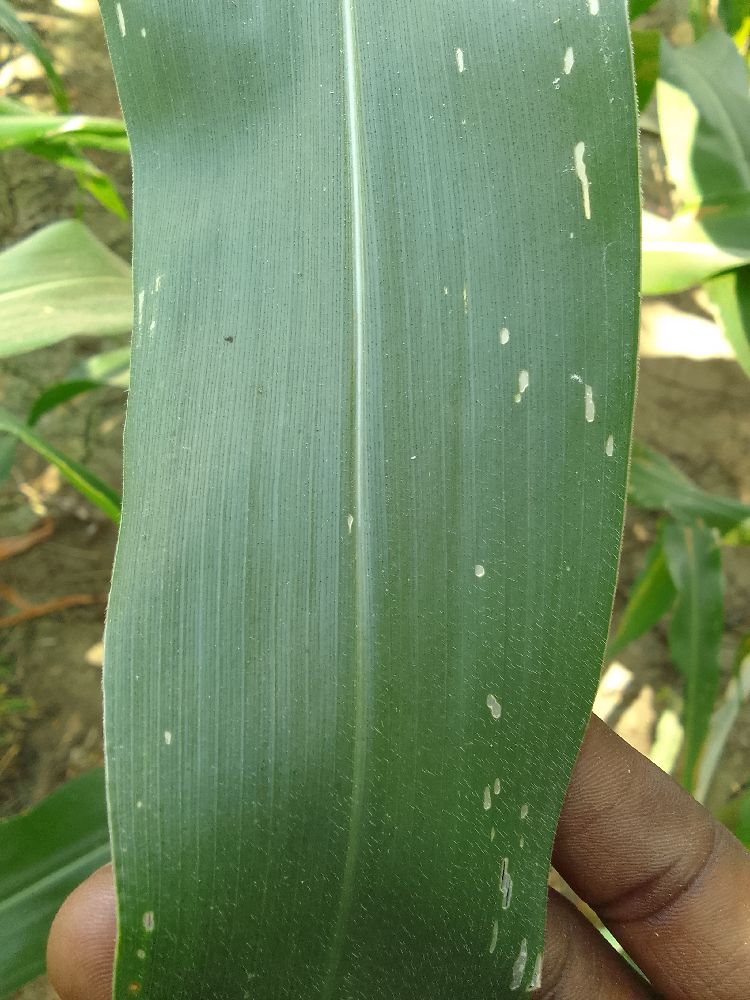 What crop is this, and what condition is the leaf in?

maize, healthy
